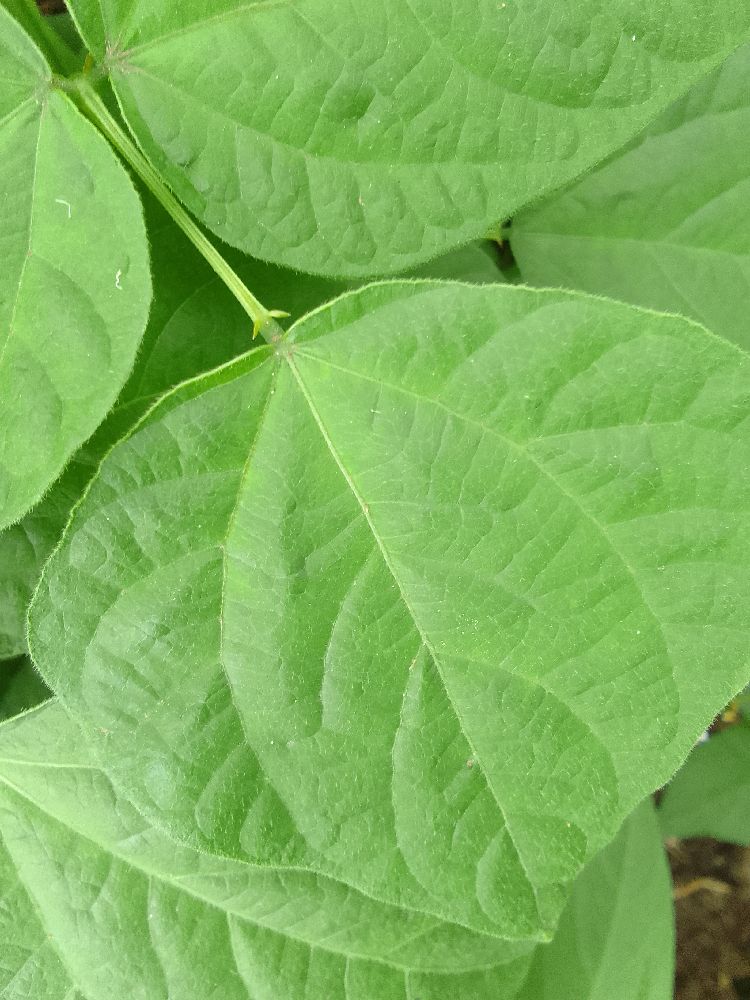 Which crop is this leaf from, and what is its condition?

common bean, healthy
